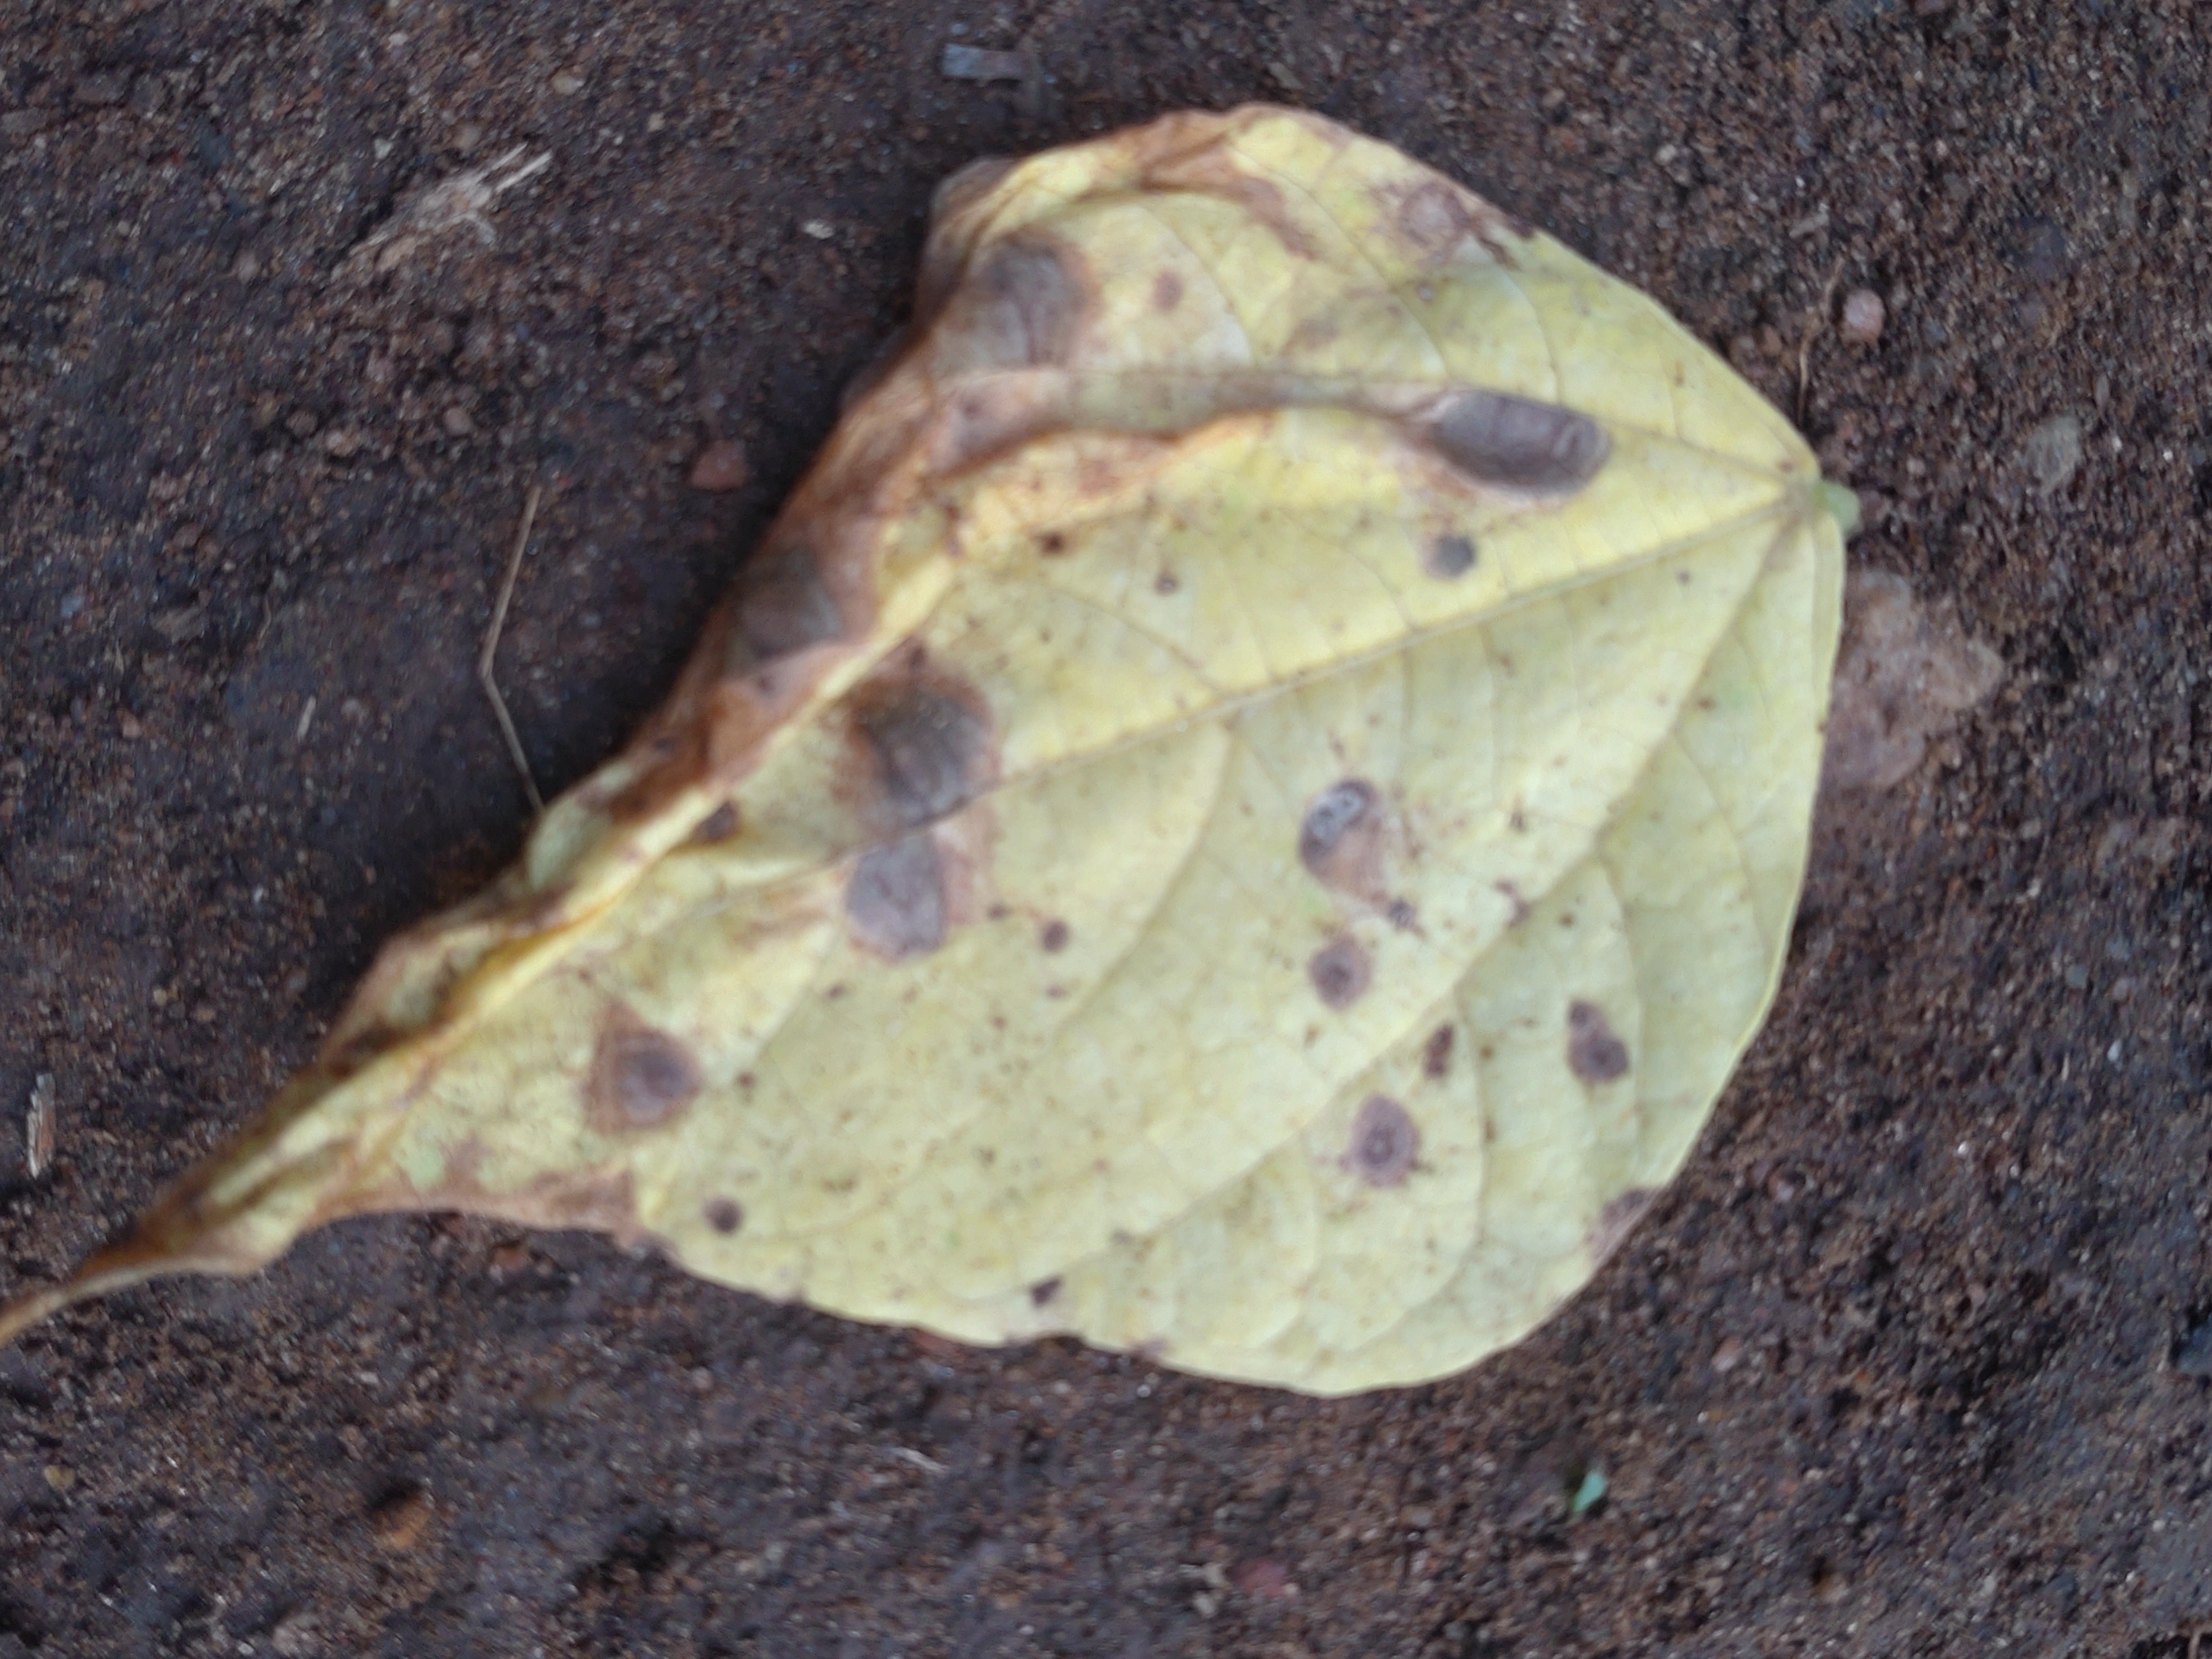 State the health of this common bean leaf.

anthracnose
